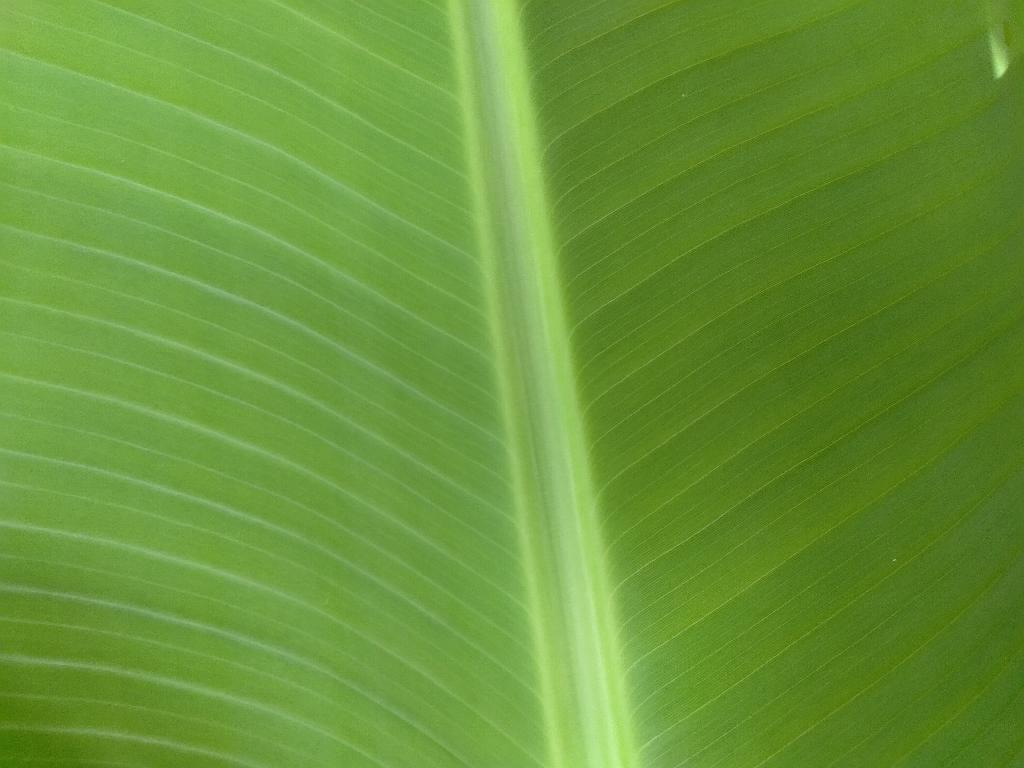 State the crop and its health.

banana, healthy
